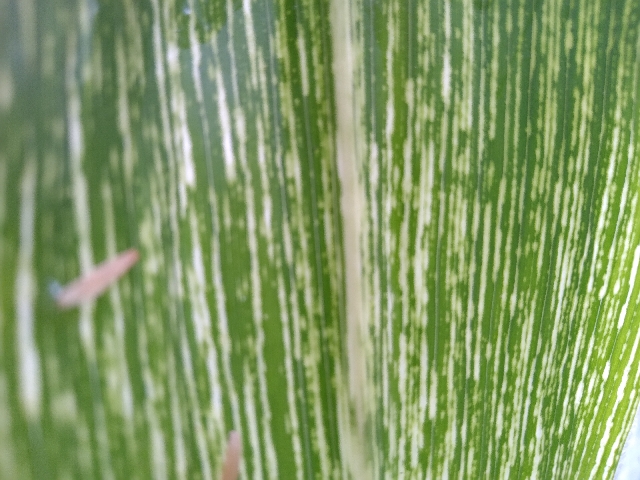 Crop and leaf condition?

maize, maize streak virus
